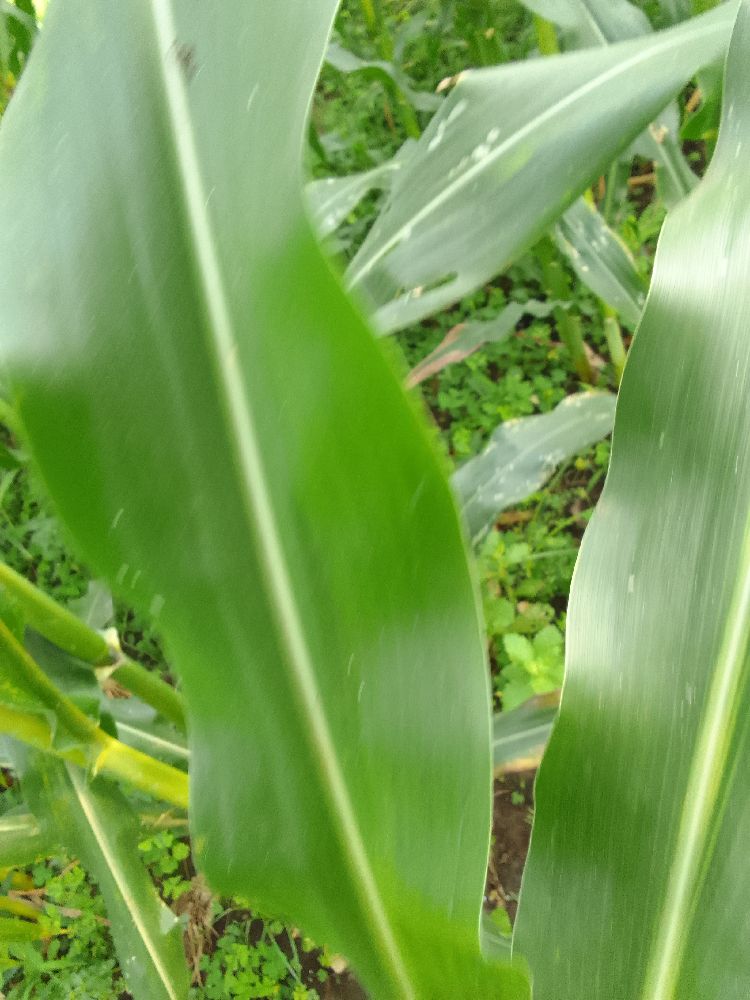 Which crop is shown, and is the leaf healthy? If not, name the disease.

maize, healthy
